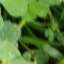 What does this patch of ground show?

unstructured weed
